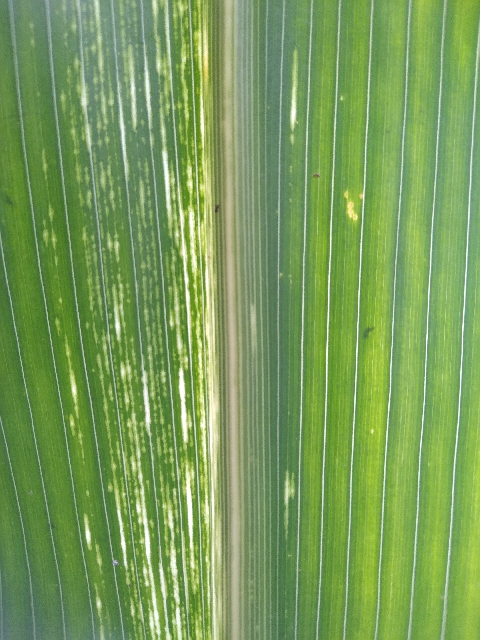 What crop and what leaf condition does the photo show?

maize, maize streak virus
